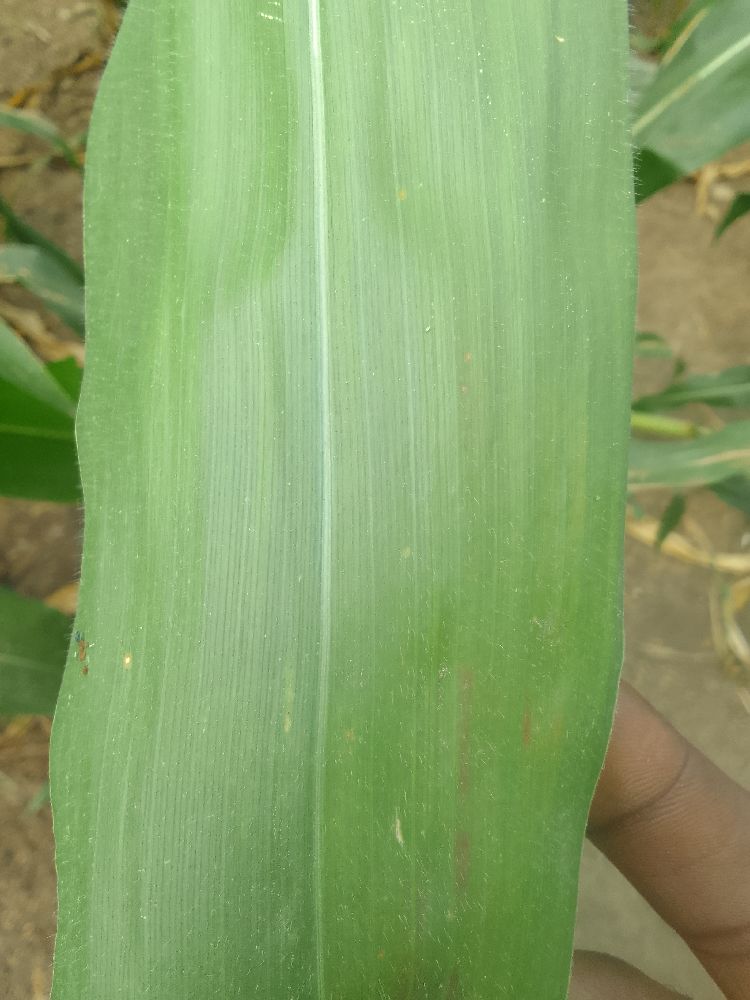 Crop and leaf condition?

maize, healthy
